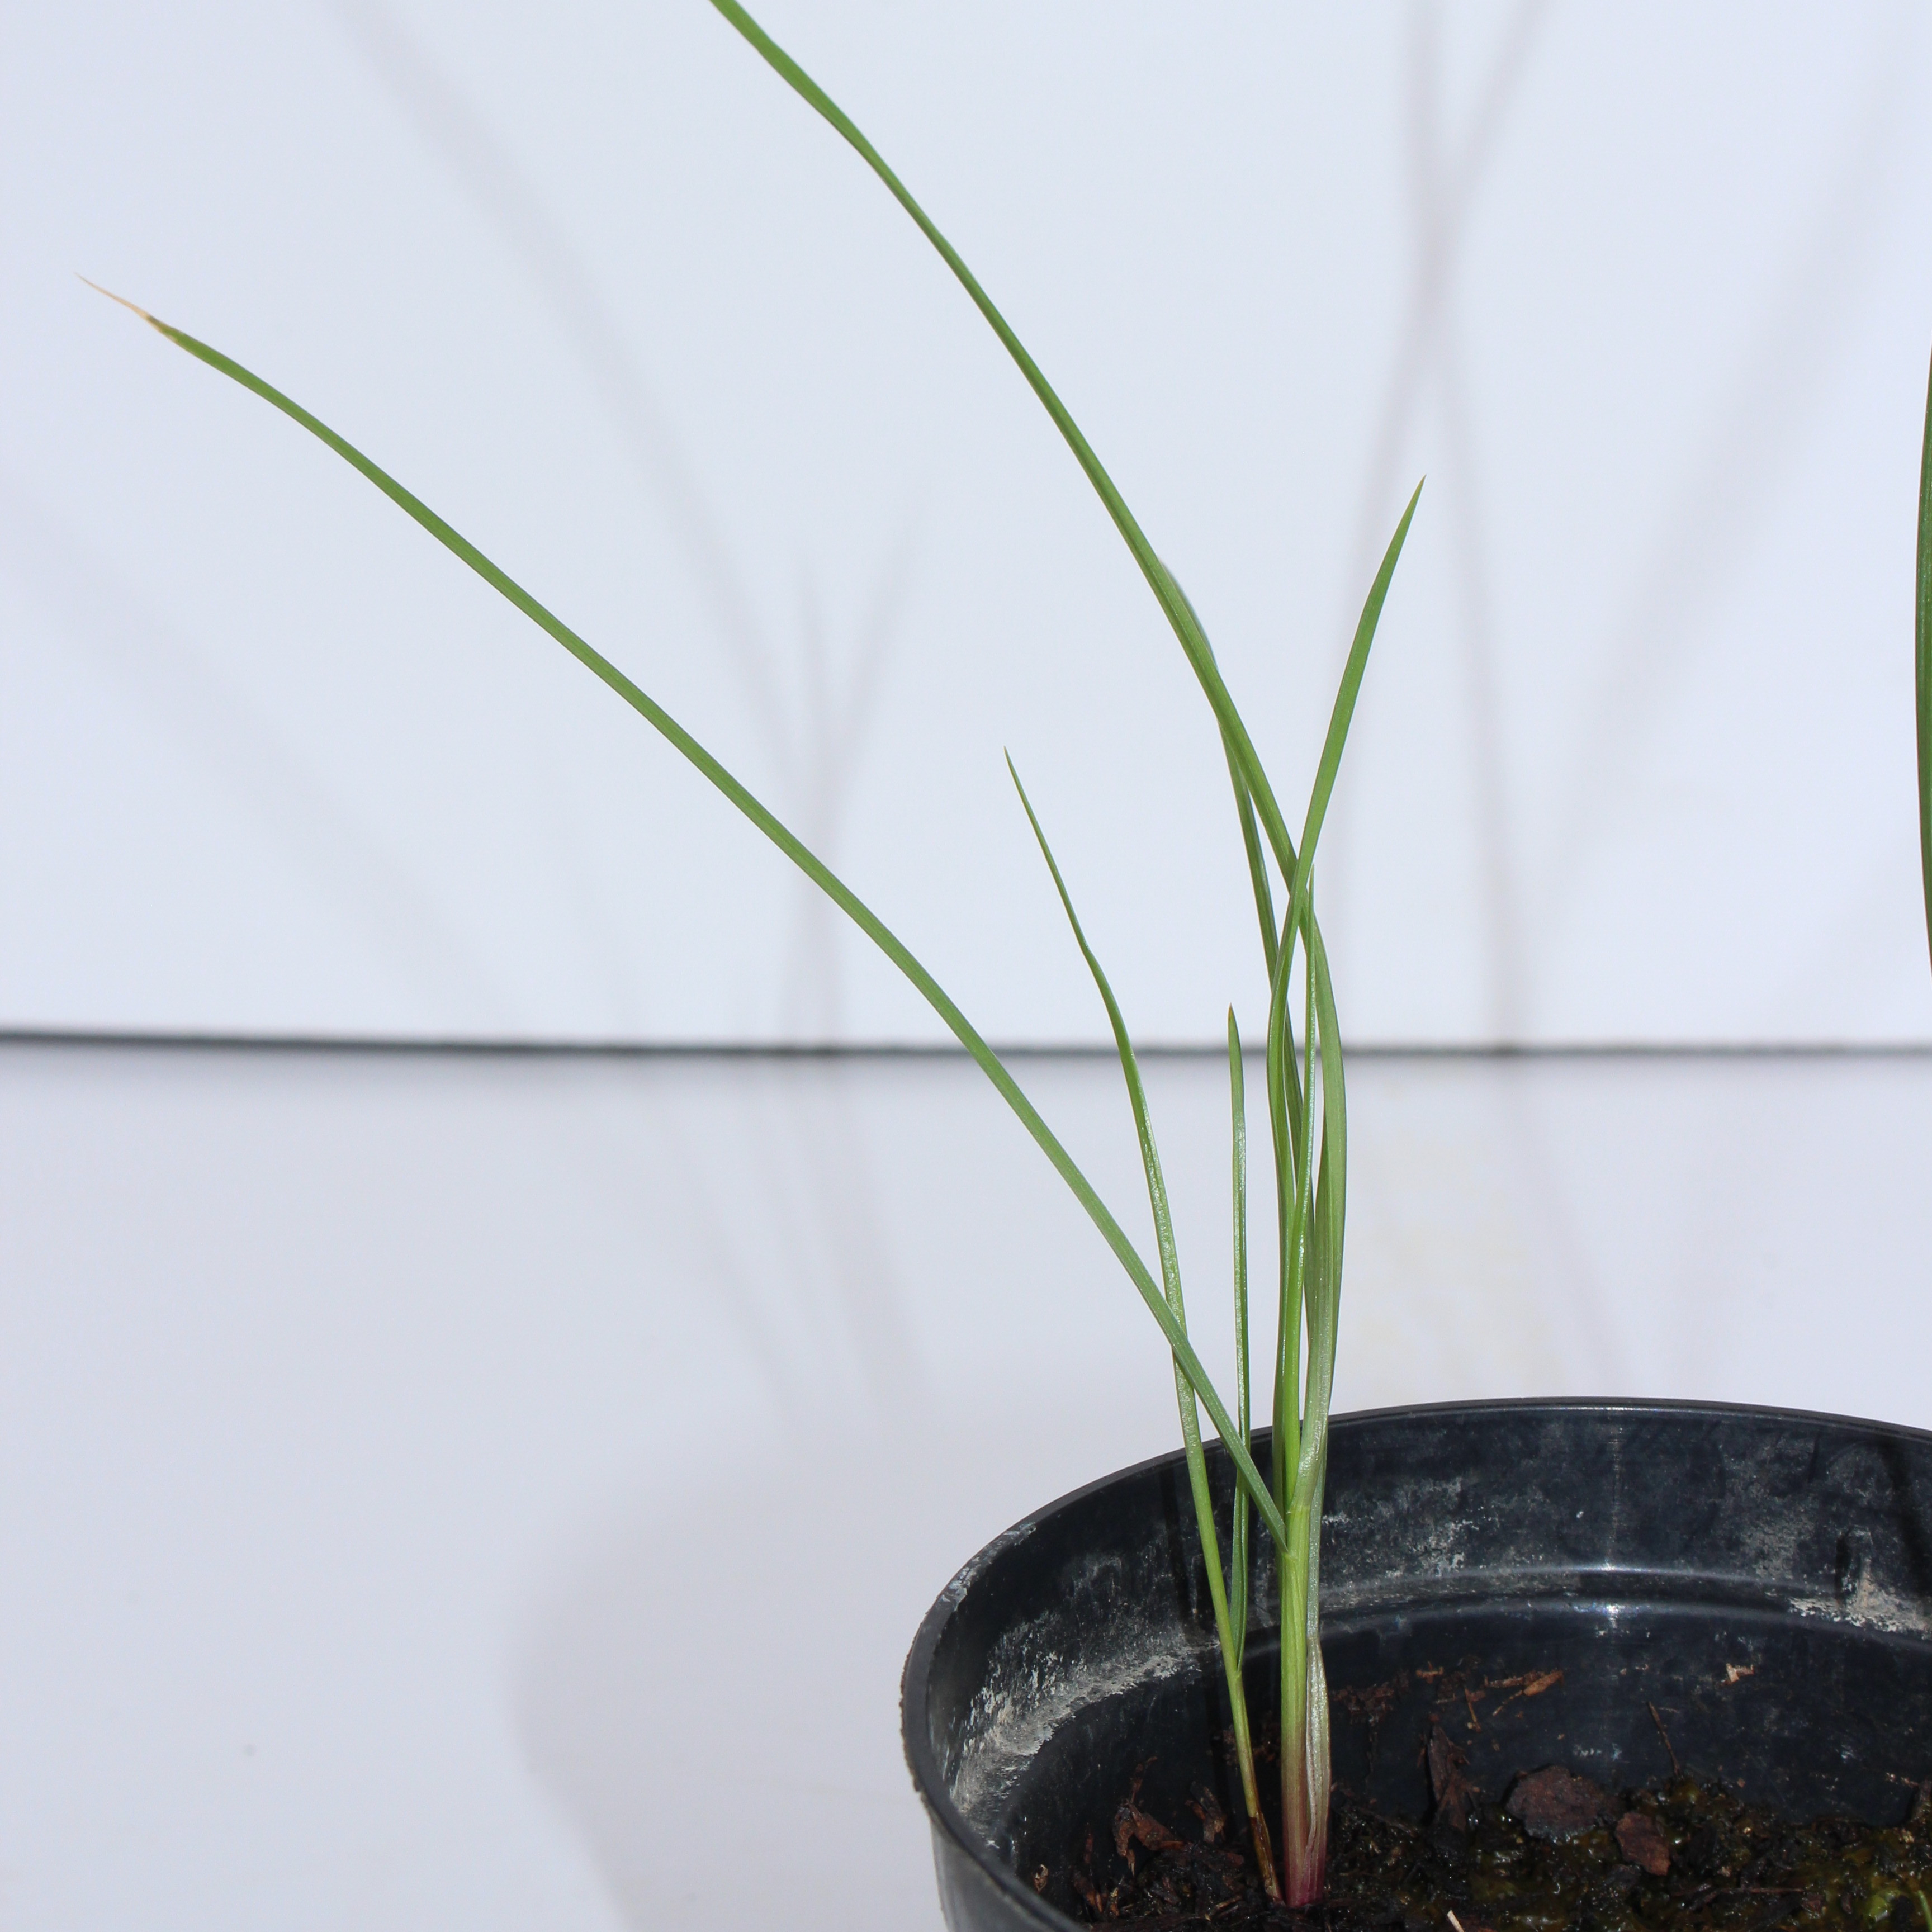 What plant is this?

Lolium multiflorum
